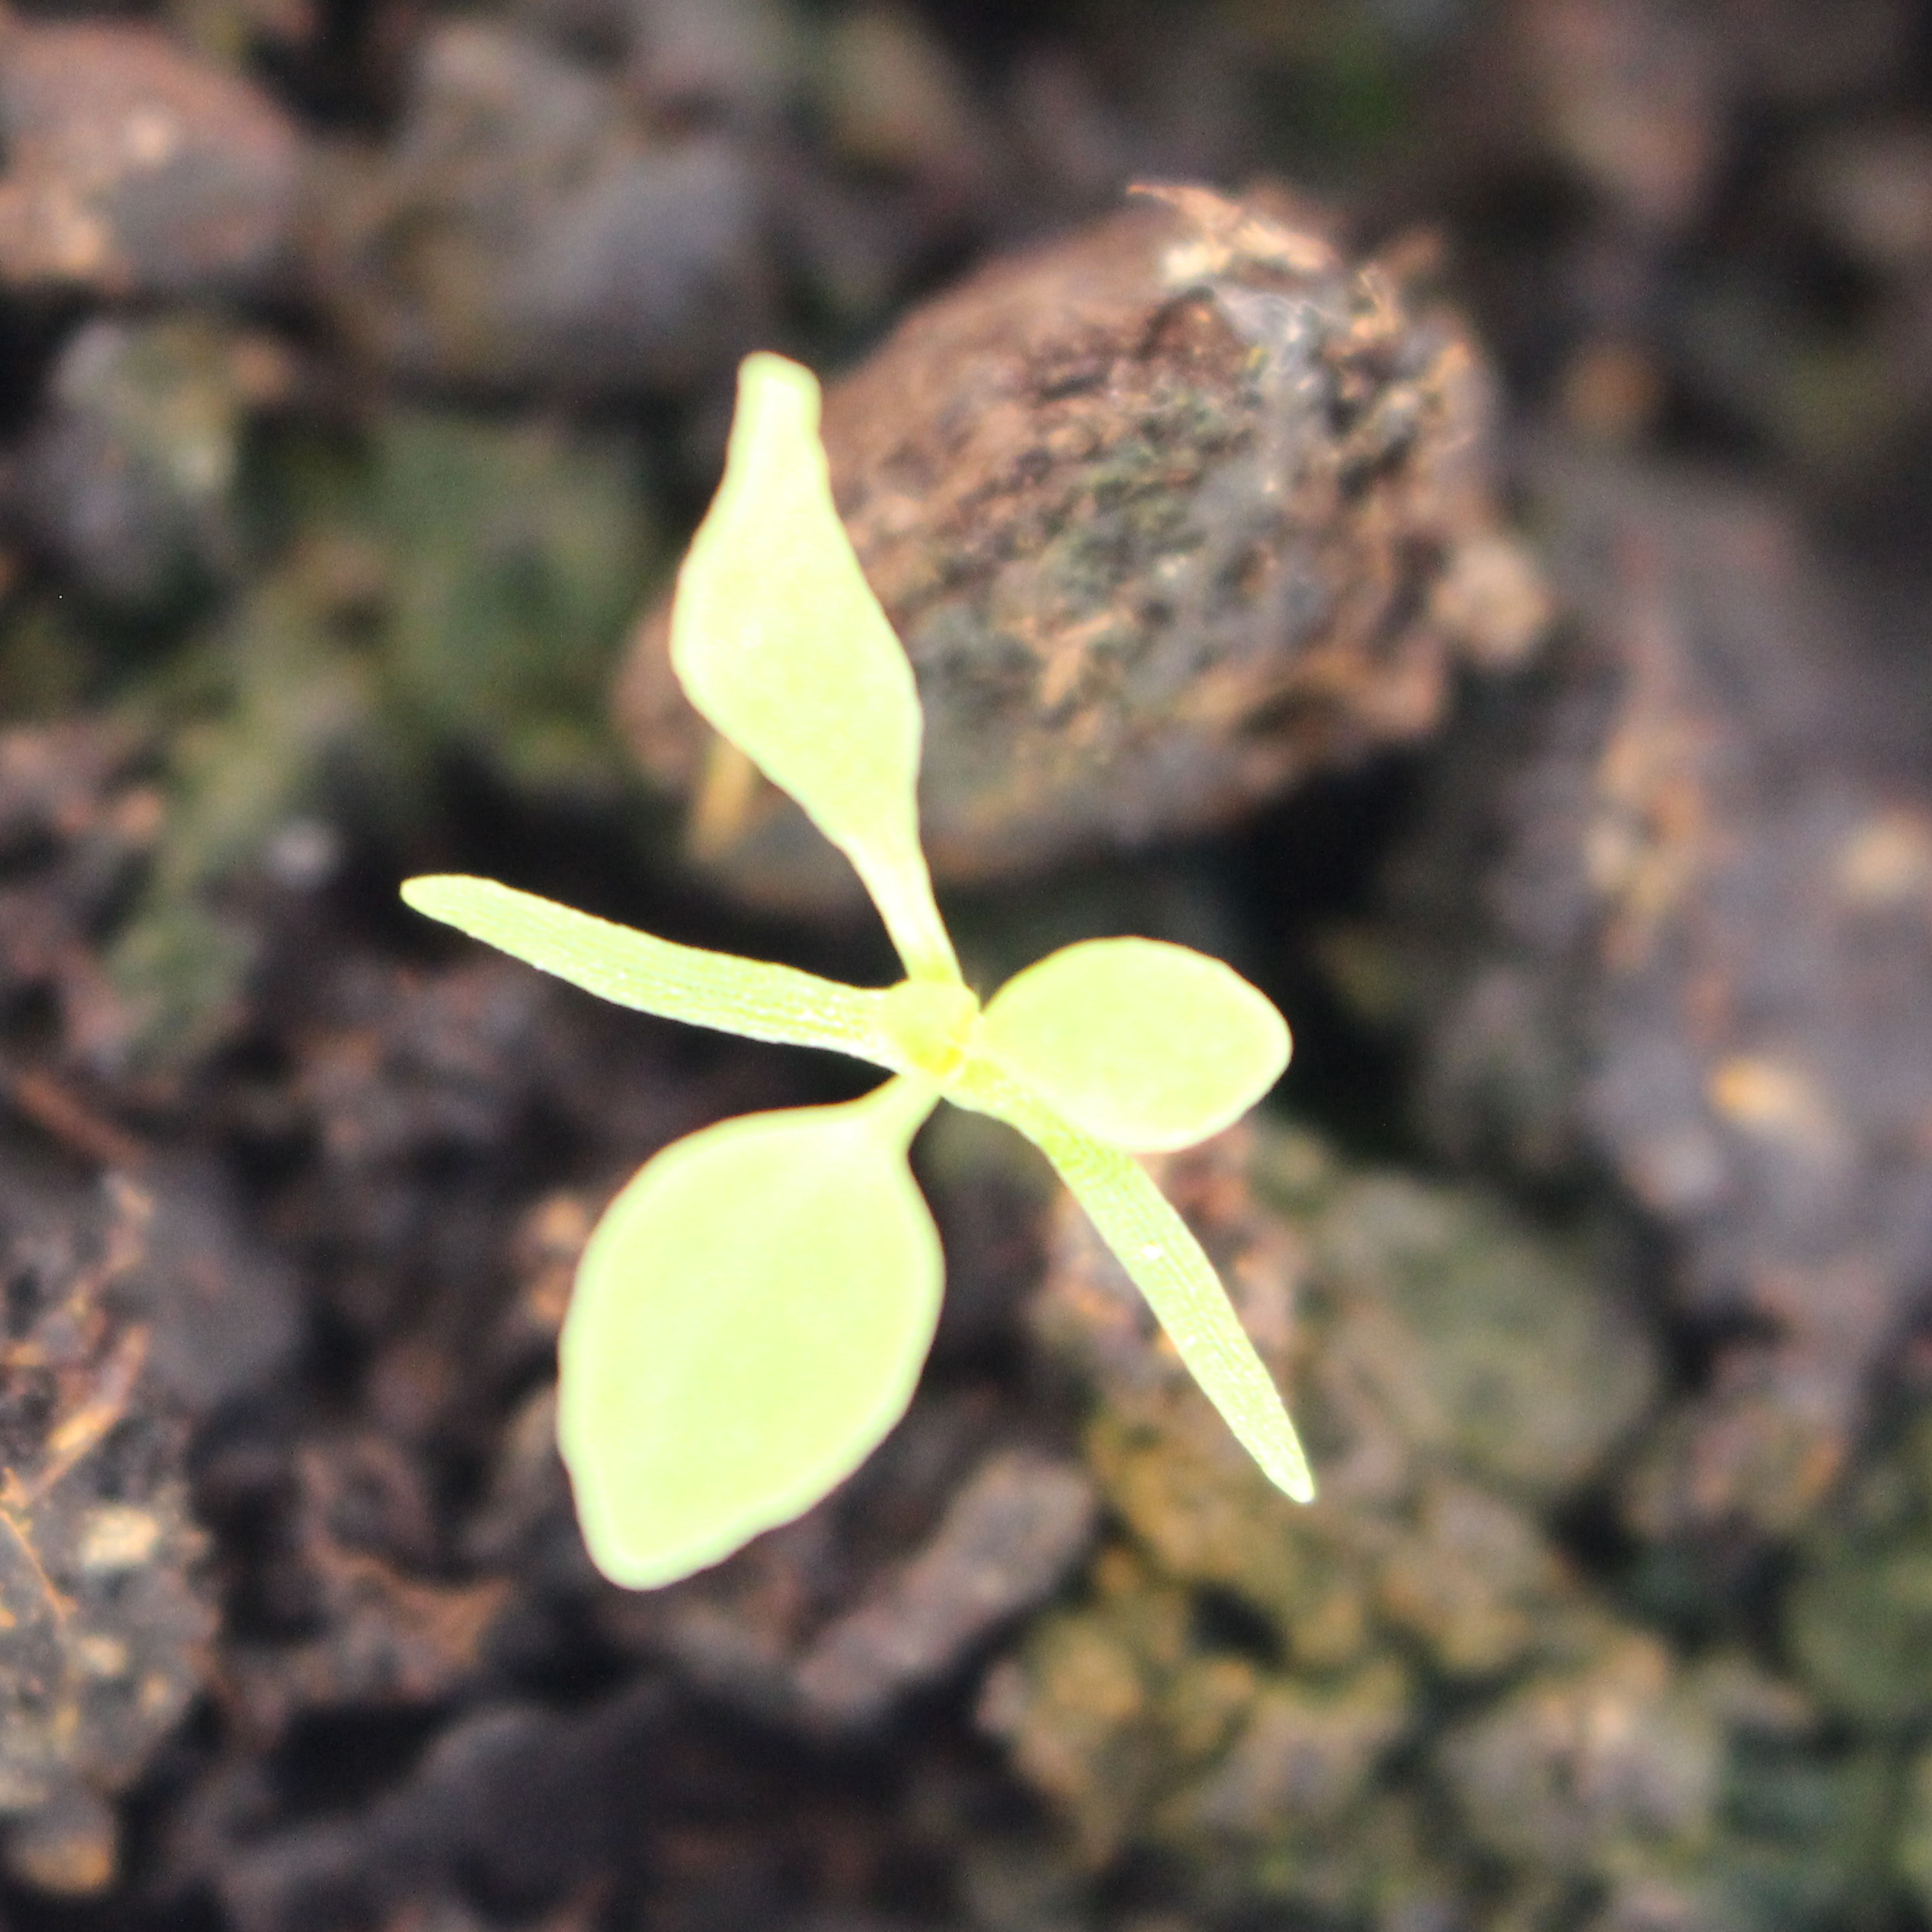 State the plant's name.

Papaver rhoeas
